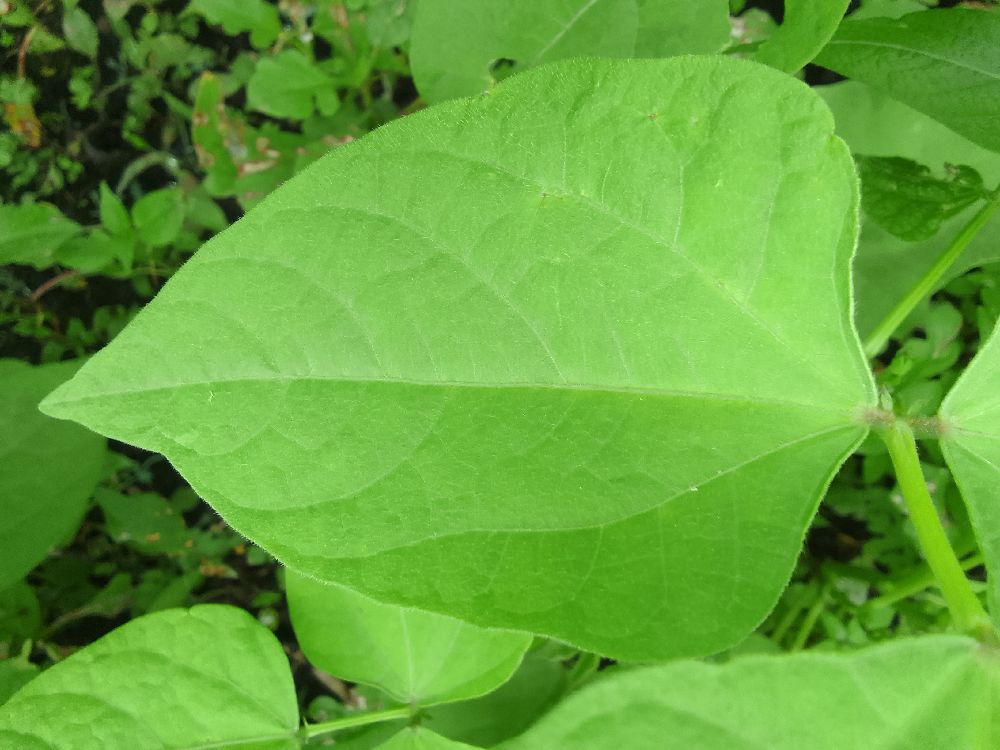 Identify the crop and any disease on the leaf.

common bean, healthy
